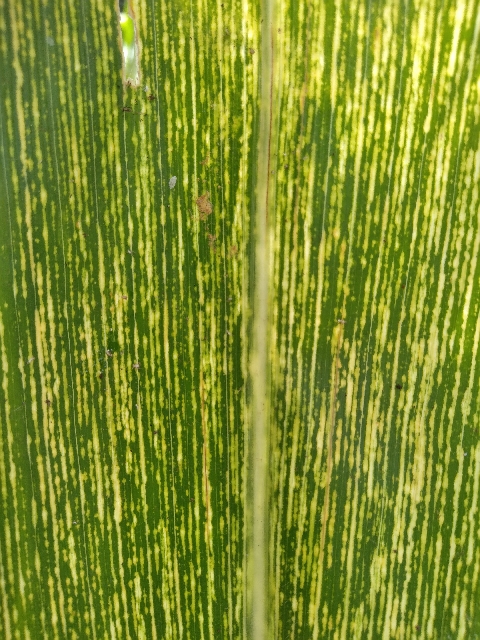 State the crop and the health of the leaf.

maize, maize streak virus
